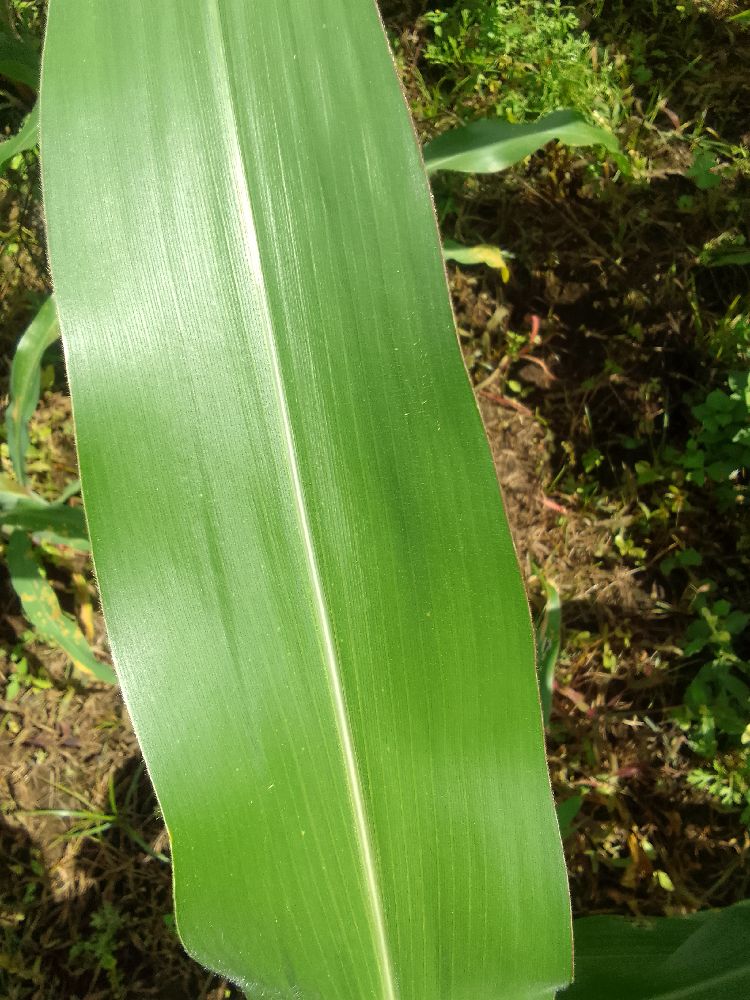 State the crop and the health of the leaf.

maize, healthy
